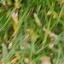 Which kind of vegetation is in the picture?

grass
